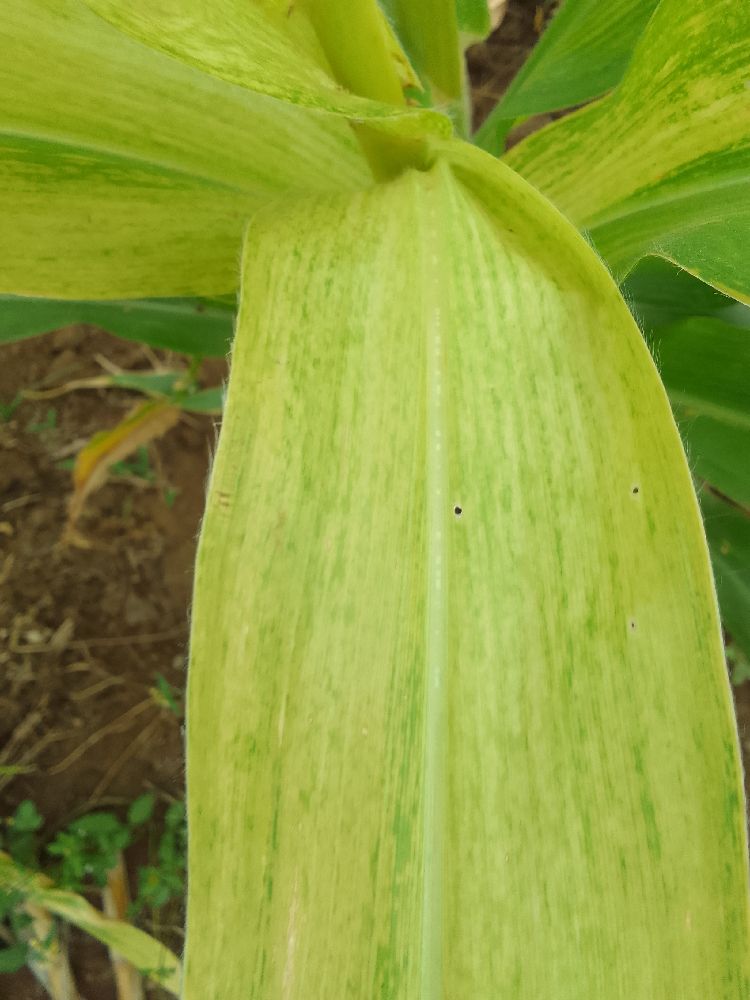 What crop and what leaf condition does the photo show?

maize, maize lethal necrosis
